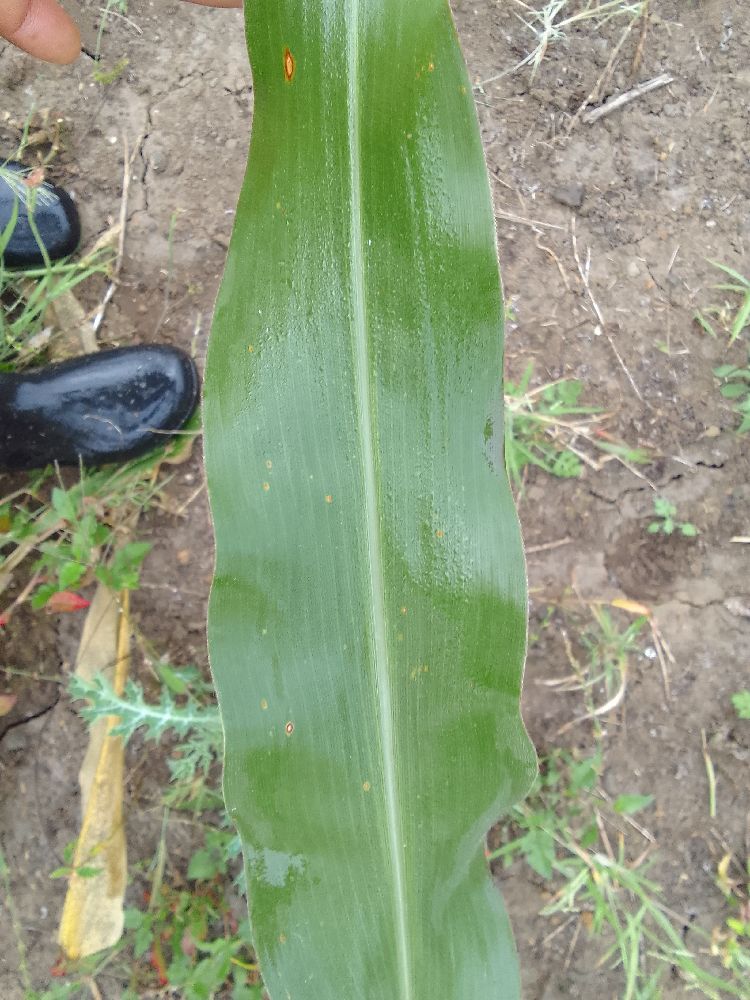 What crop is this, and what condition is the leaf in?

maize, healthy
